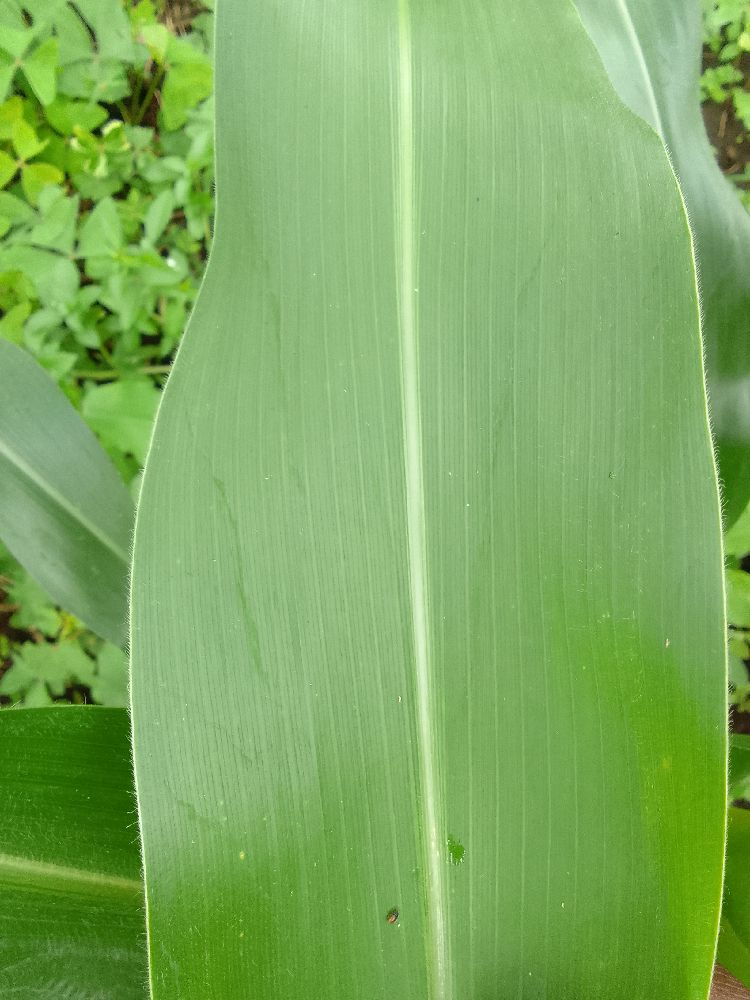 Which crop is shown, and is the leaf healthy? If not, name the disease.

maize, healthy
